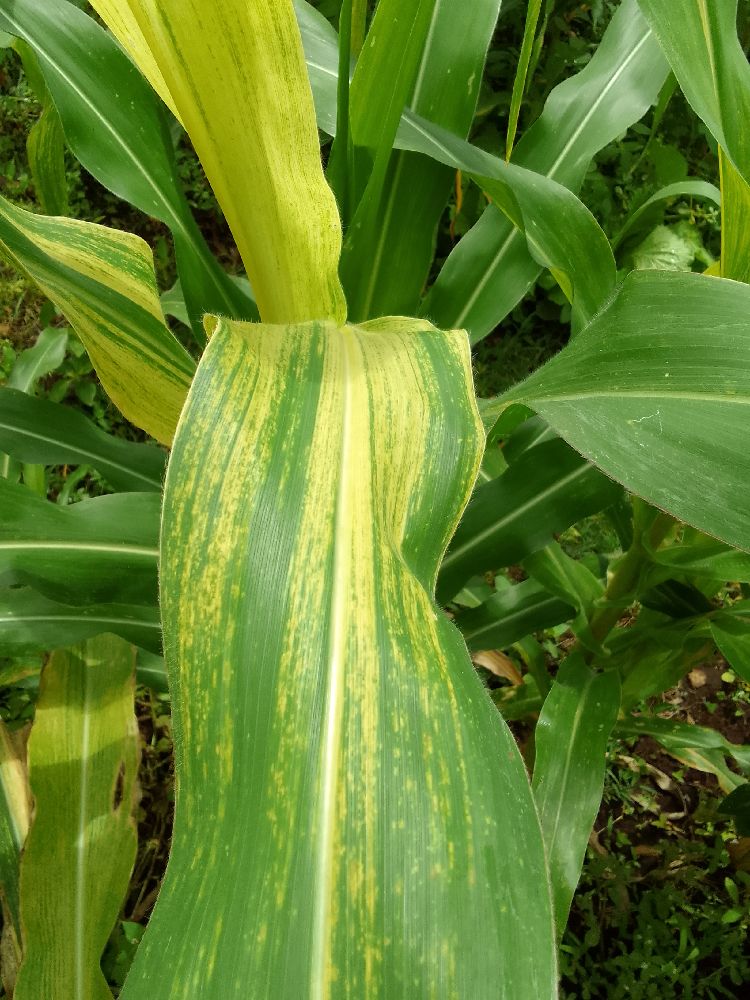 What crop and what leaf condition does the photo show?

maize, maize lethal necrosis
